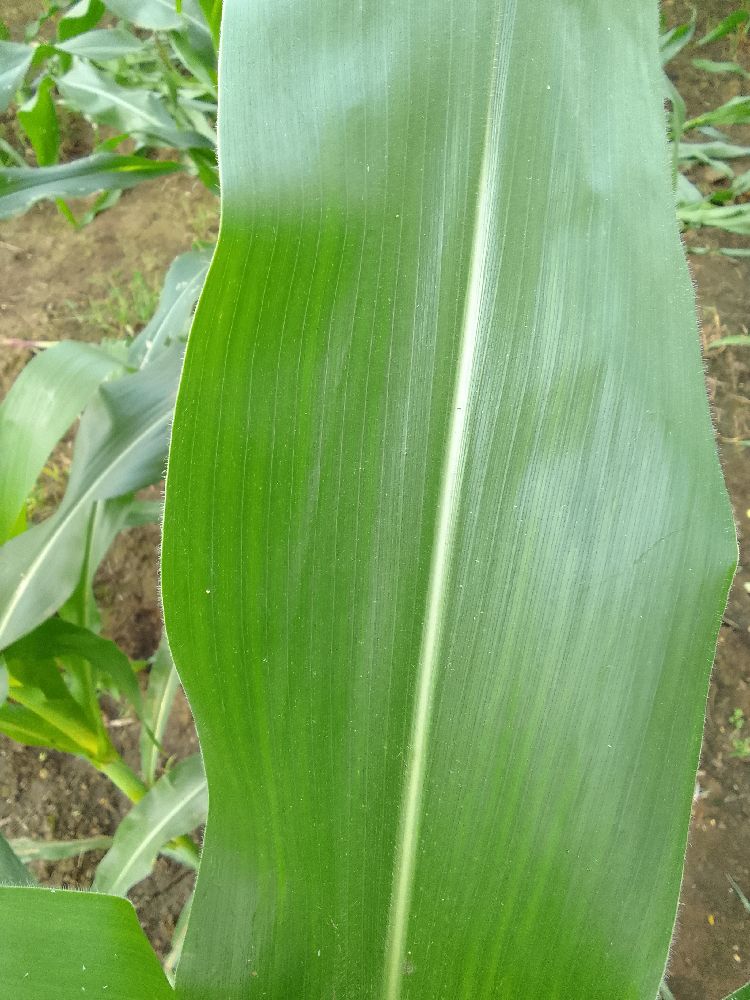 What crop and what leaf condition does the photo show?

maize, healthy
